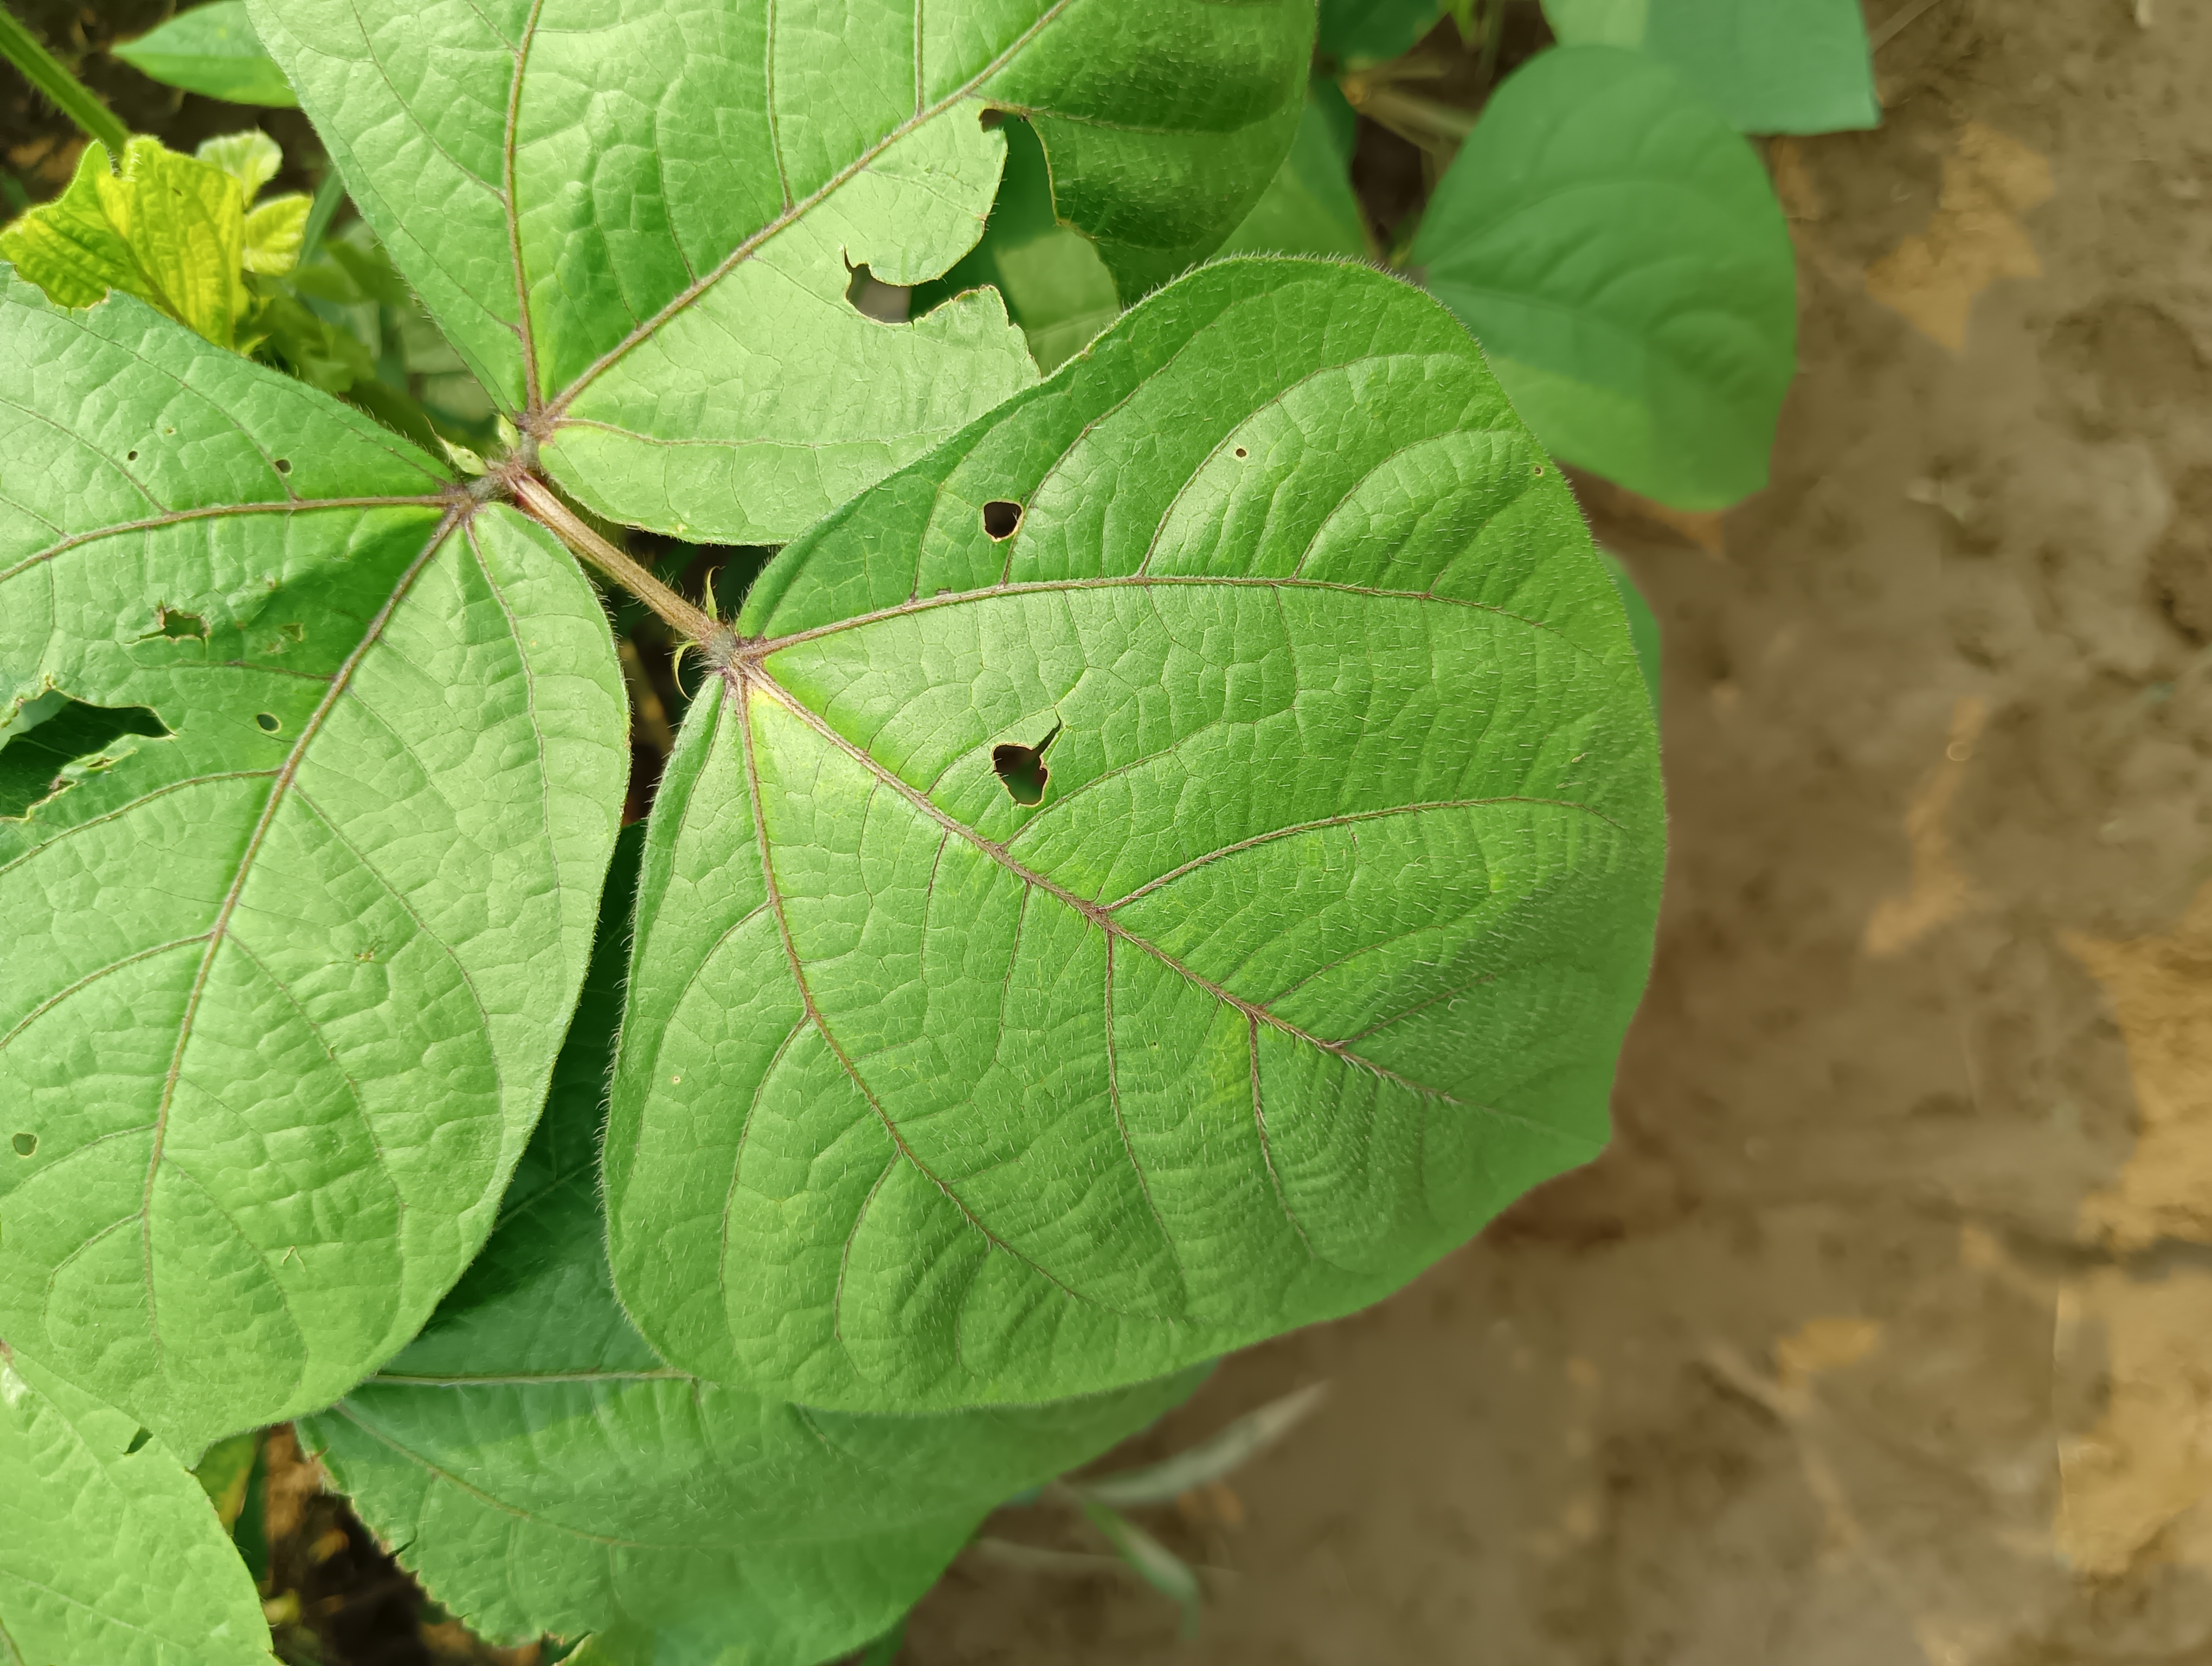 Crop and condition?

mungbean, healthy
